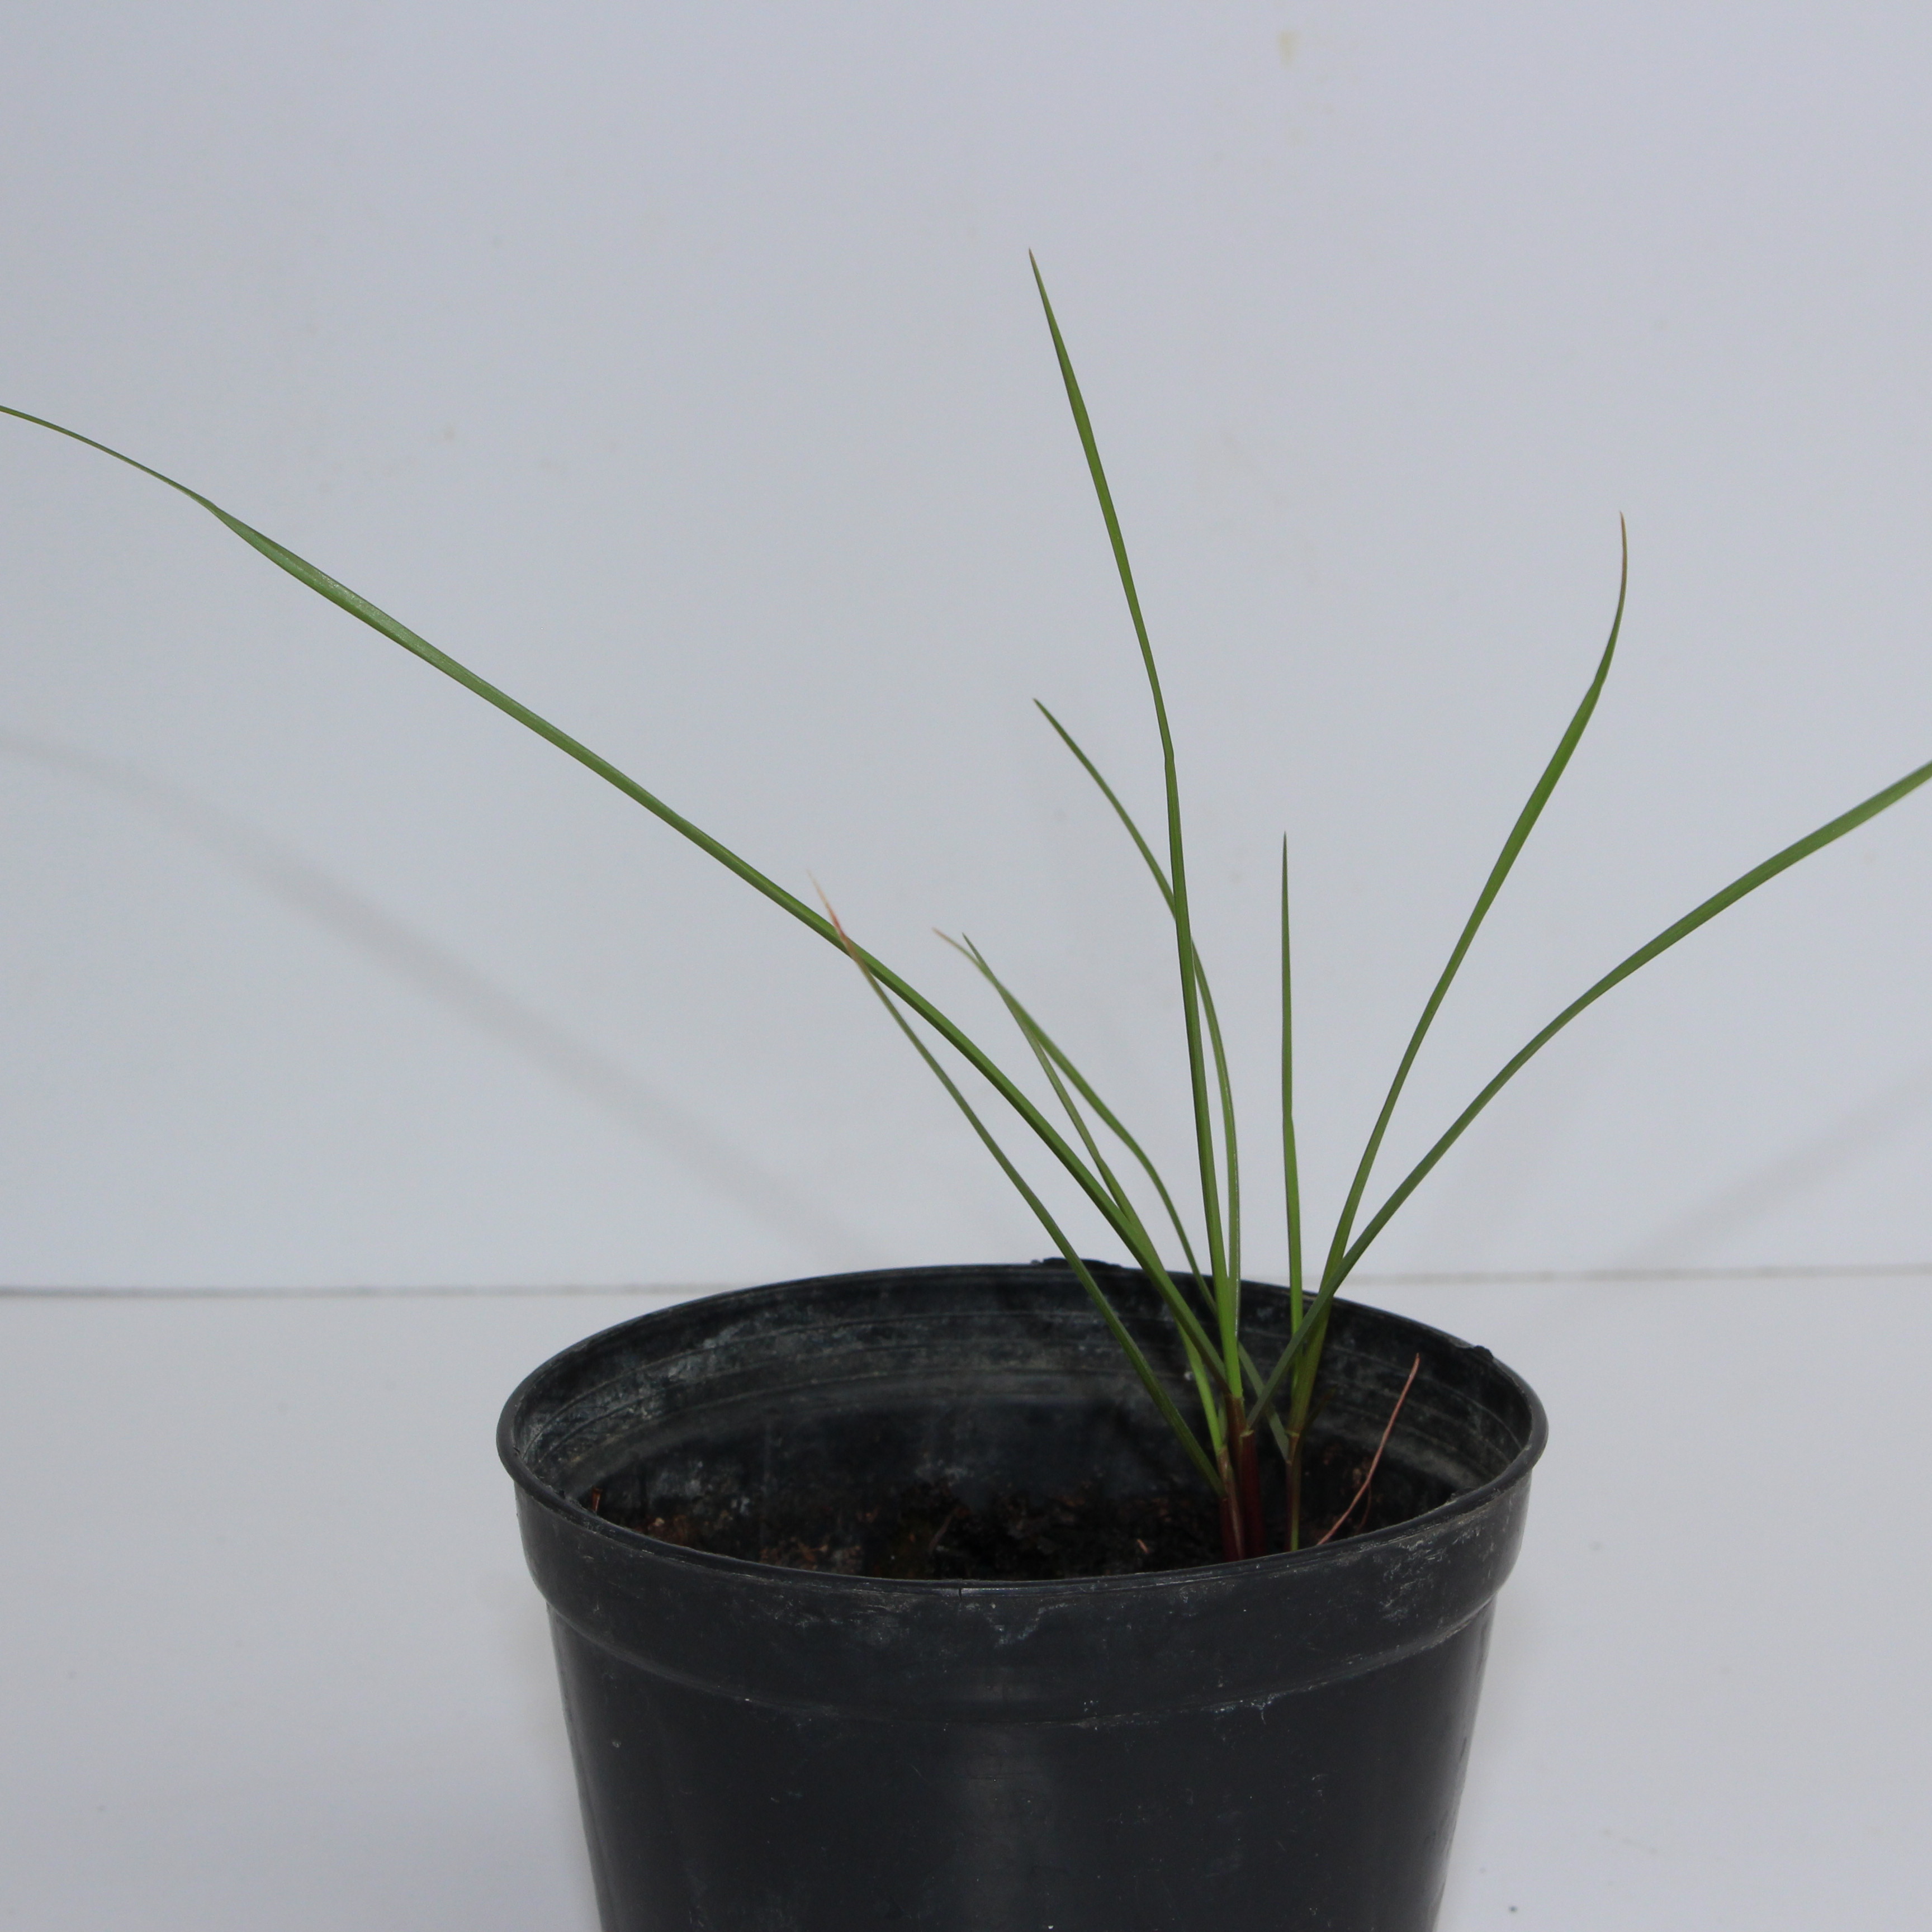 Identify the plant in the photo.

Lolium multiflorum
